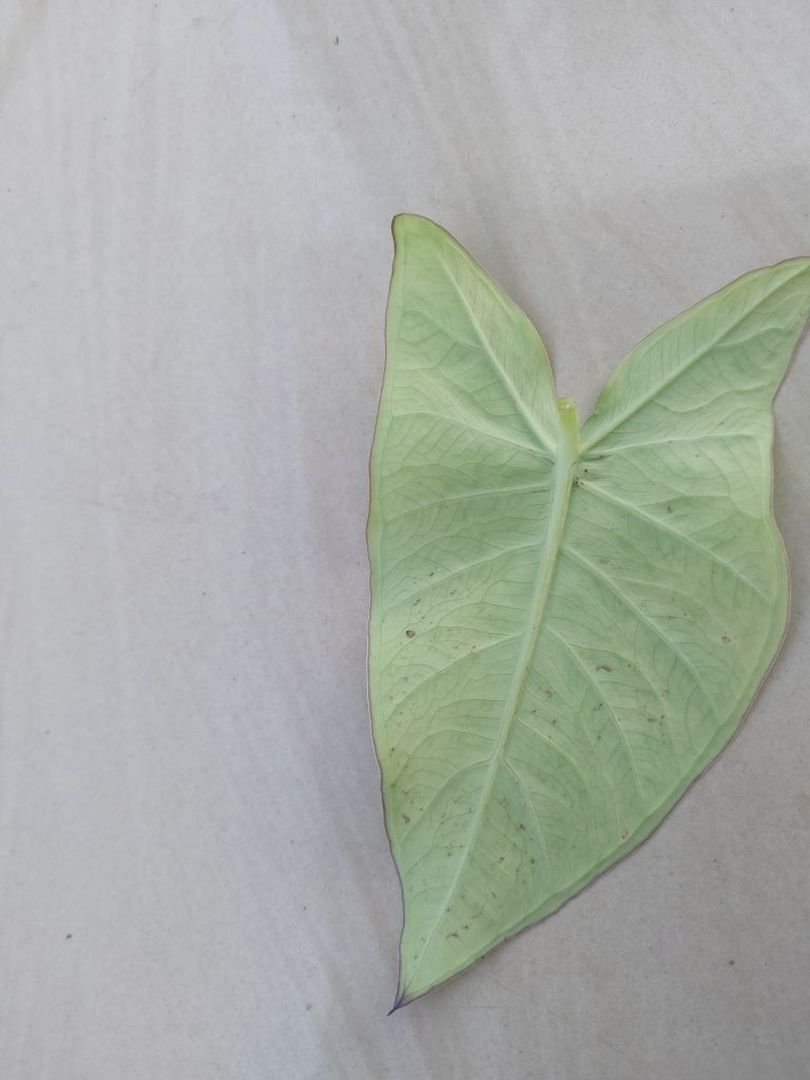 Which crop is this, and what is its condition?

taro, mosaic
